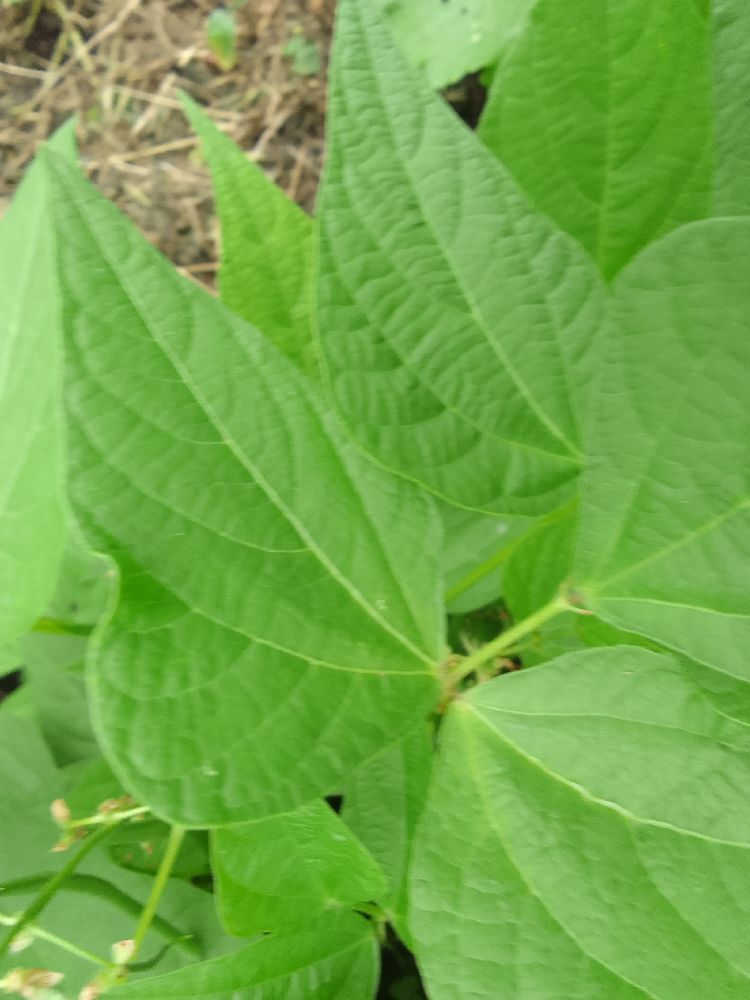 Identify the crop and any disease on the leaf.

common bean, healthy
